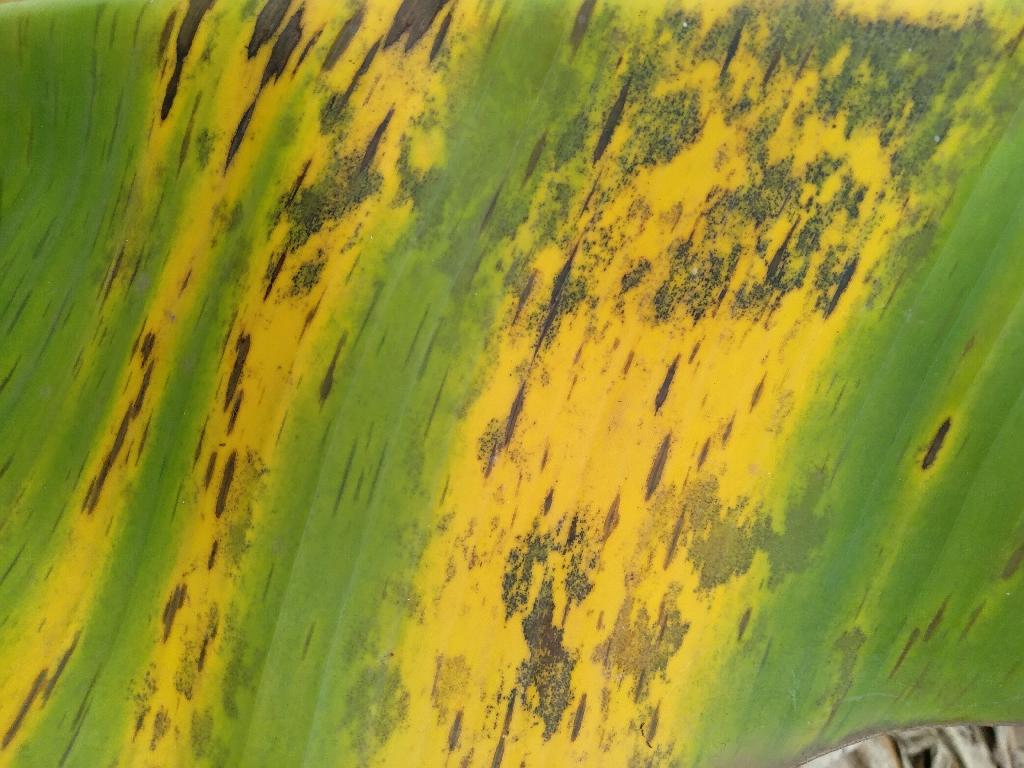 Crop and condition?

banana, black sigatoka
